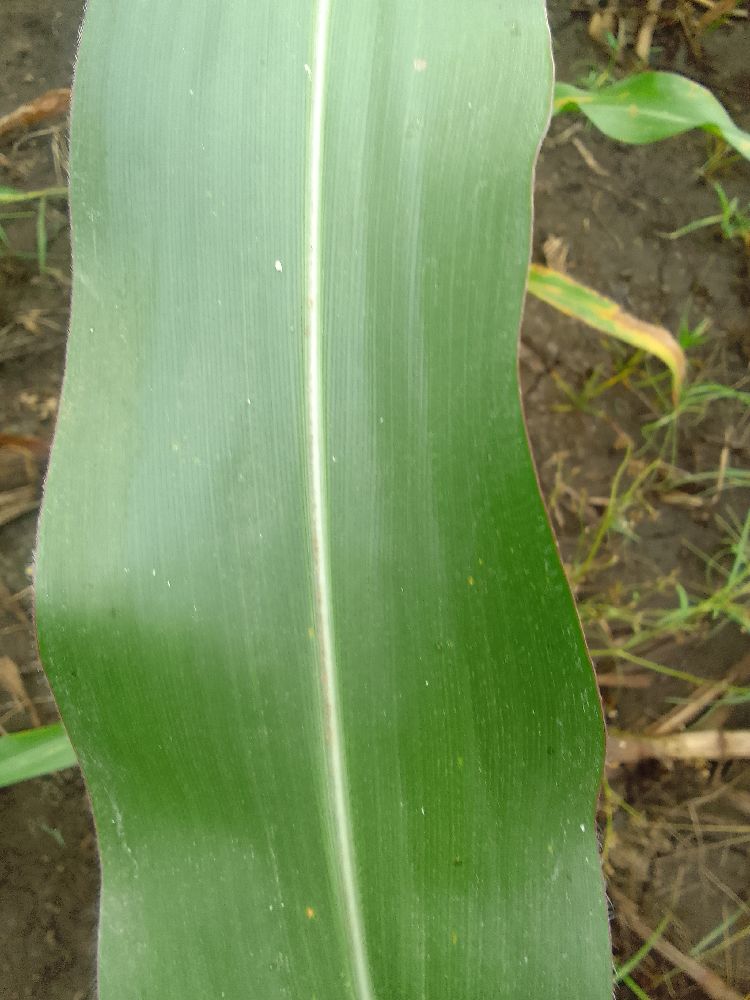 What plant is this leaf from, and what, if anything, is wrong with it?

maize, healthy
